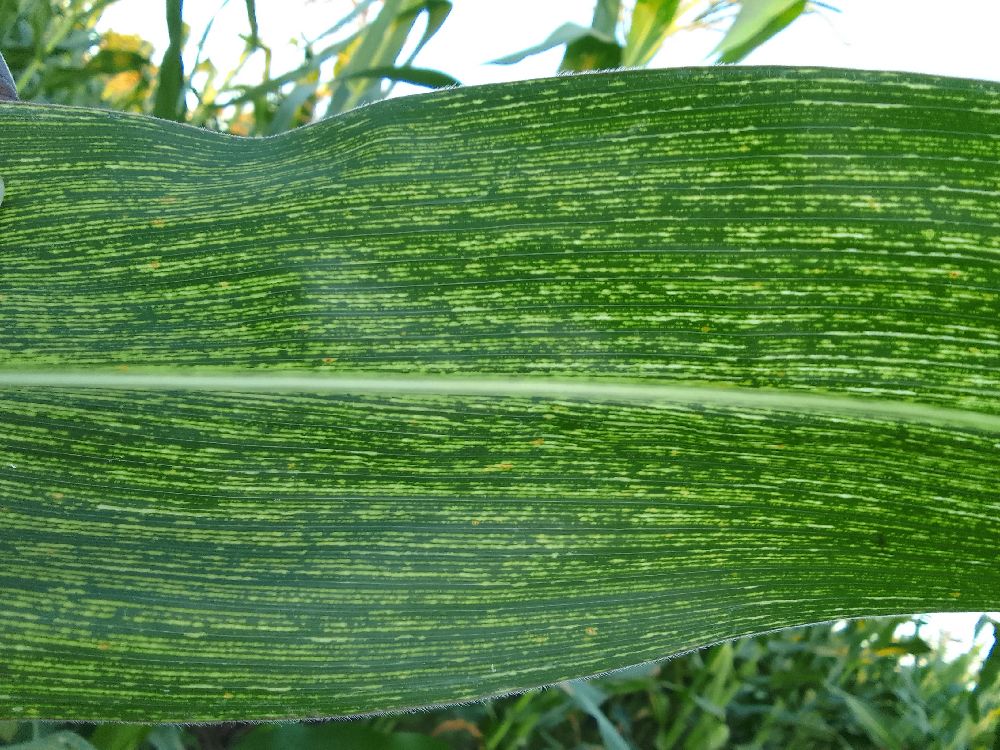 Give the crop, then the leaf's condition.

maize, maize streak virus
